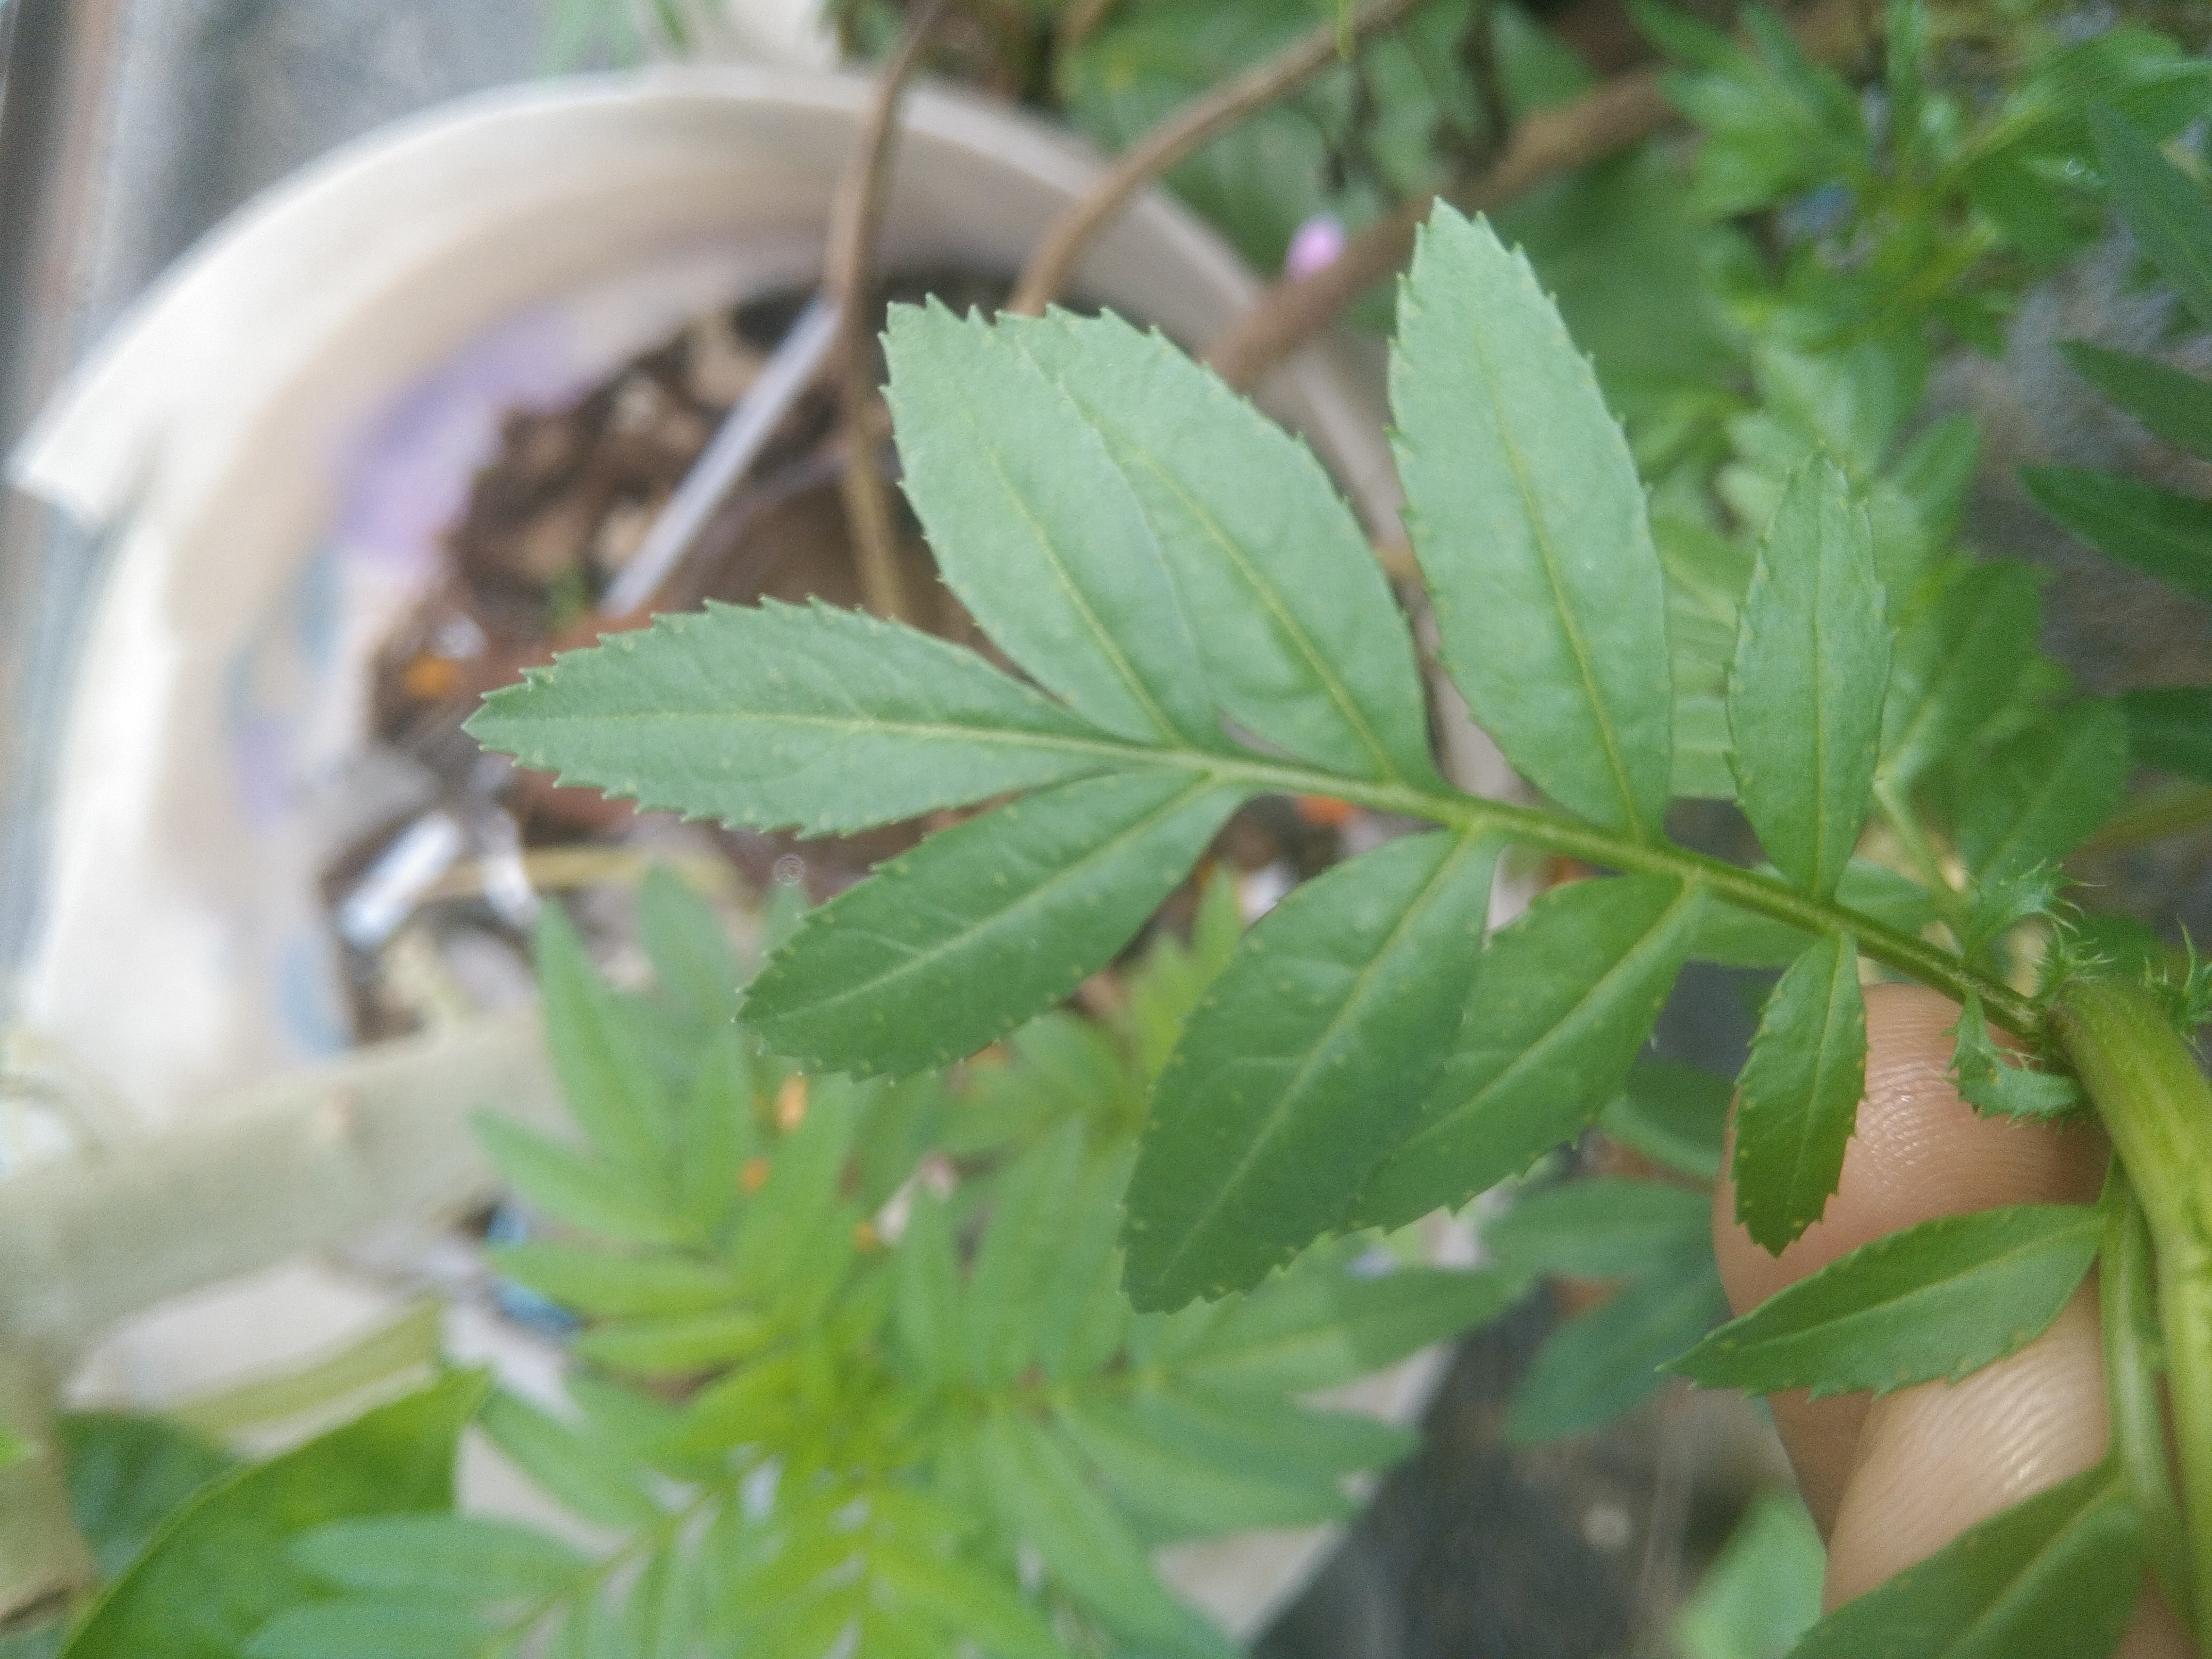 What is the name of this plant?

marigold
